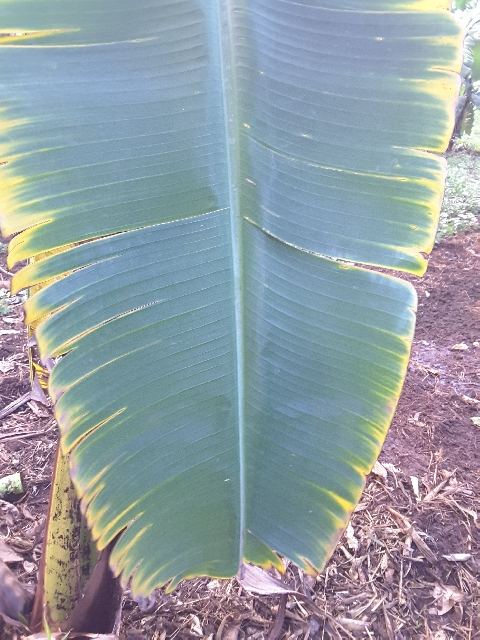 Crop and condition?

banana, fusarium wilt race 1
